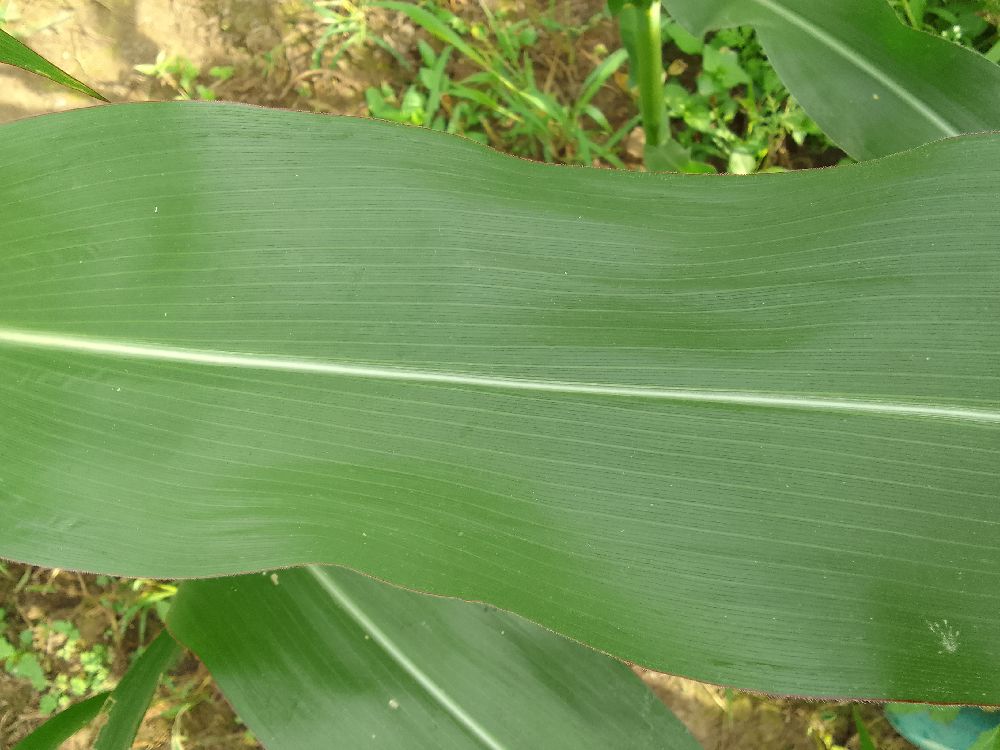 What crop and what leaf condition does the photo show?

maize, healthy
